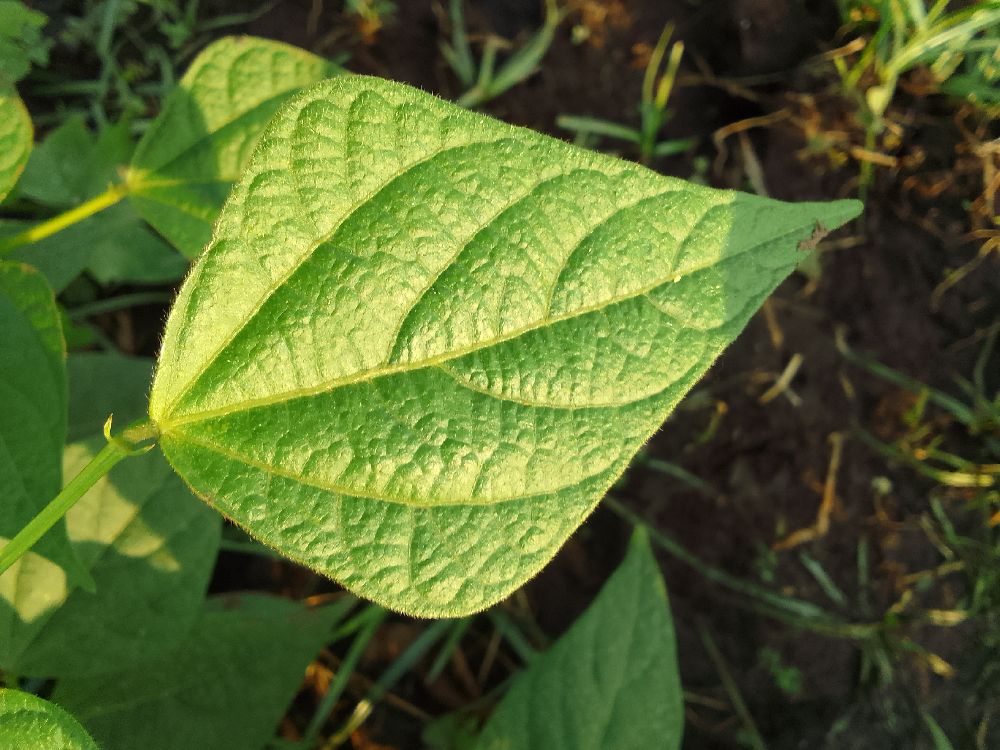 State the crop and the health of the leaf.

common bean, healthy
